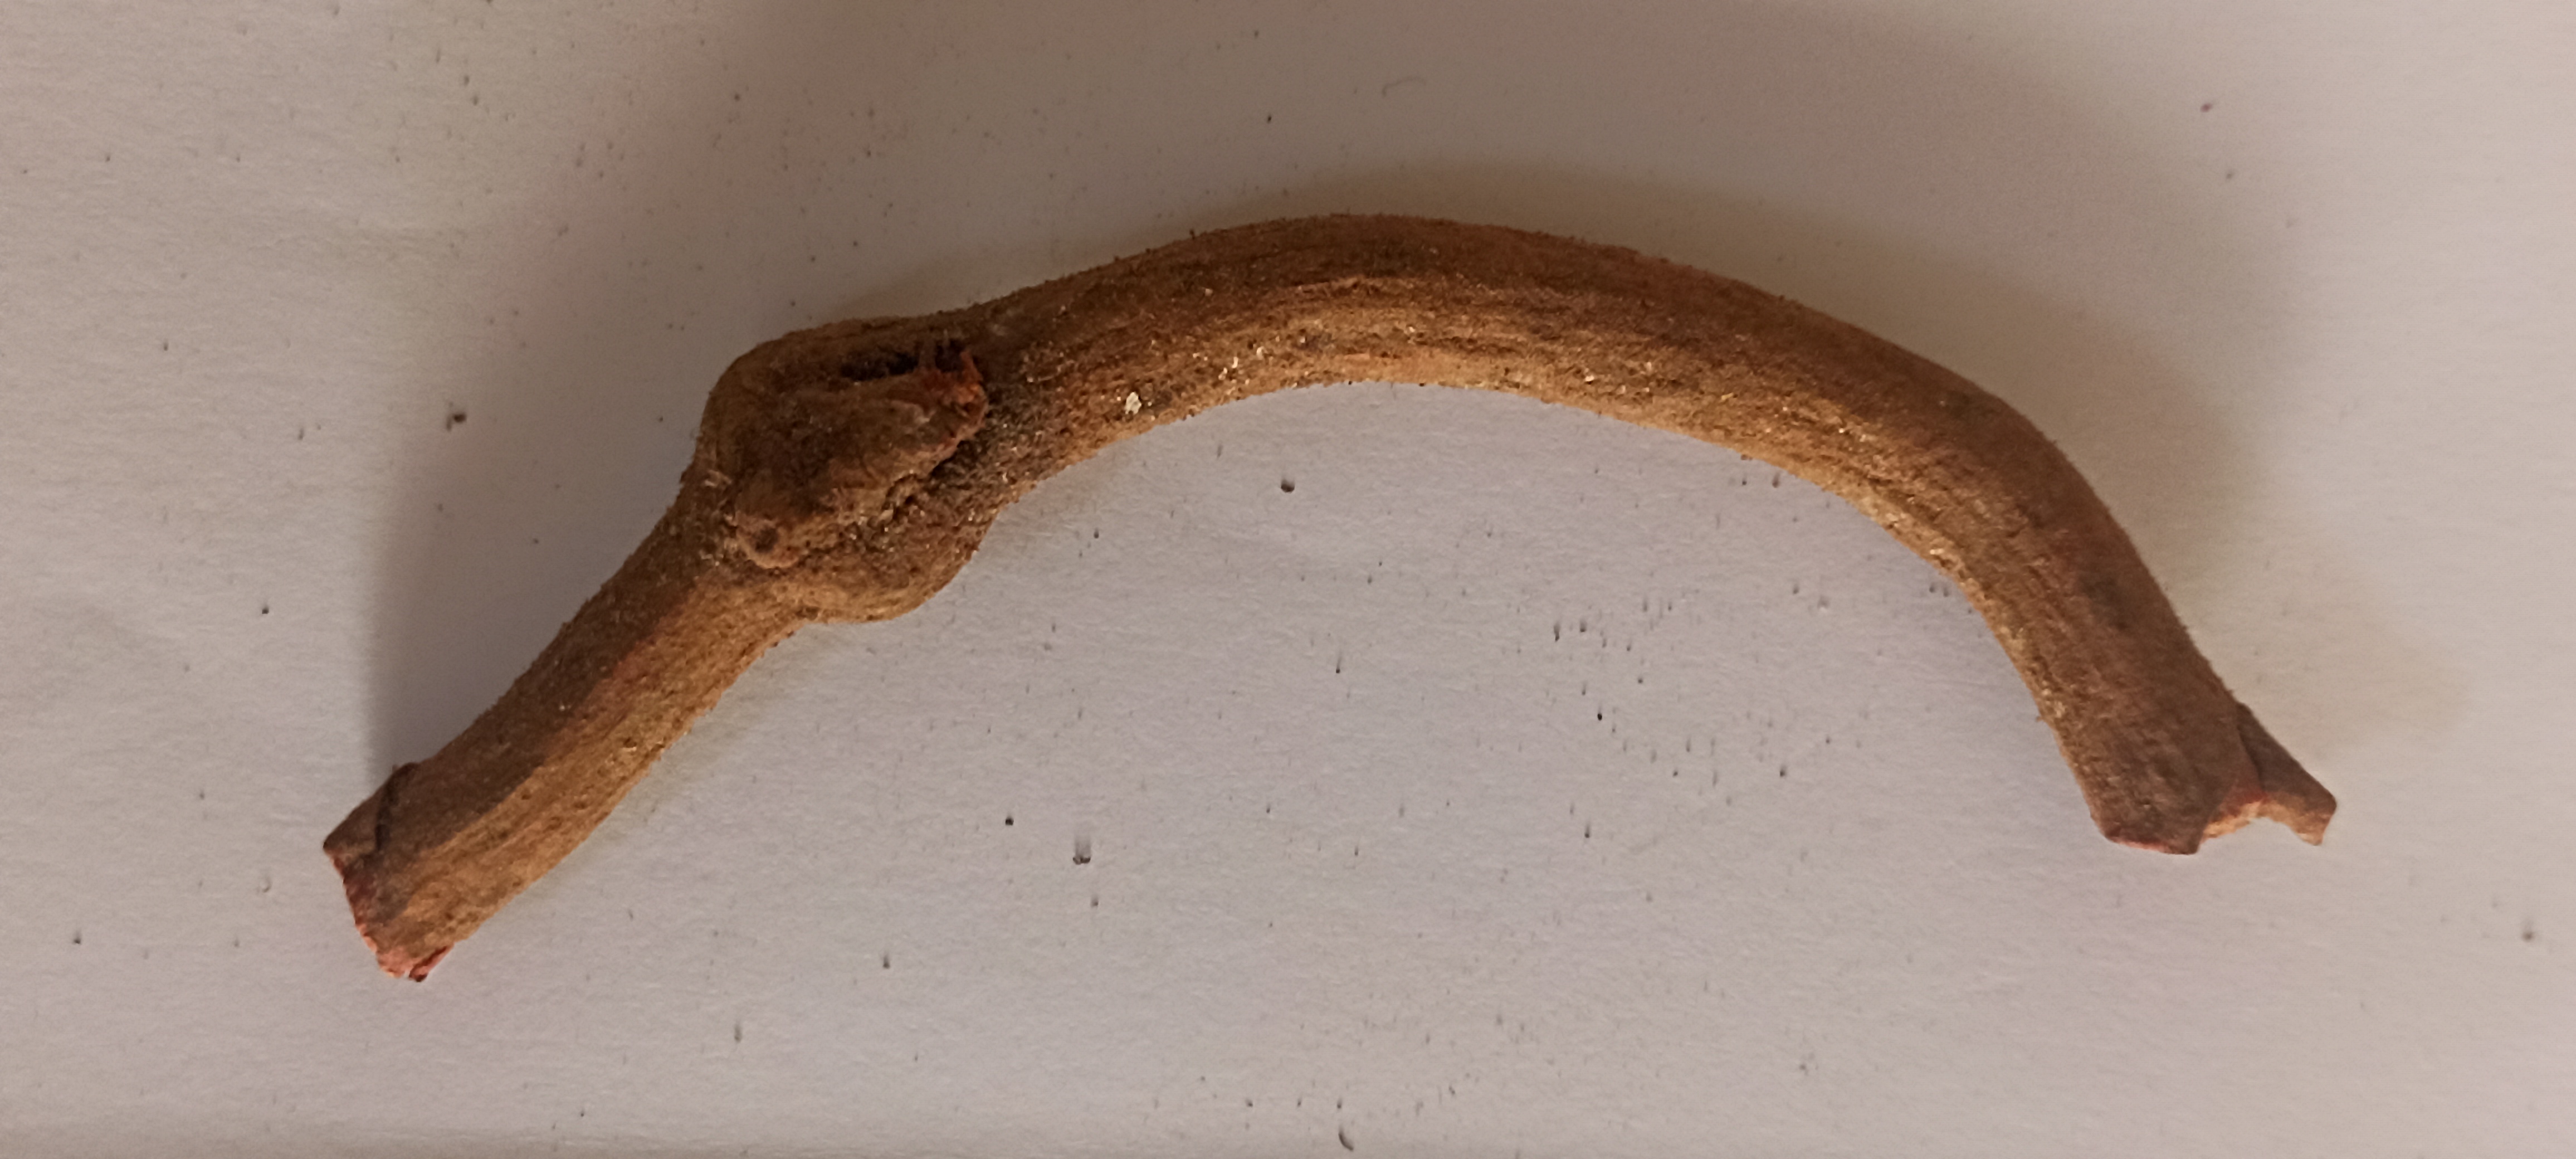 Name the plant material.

manjistha
